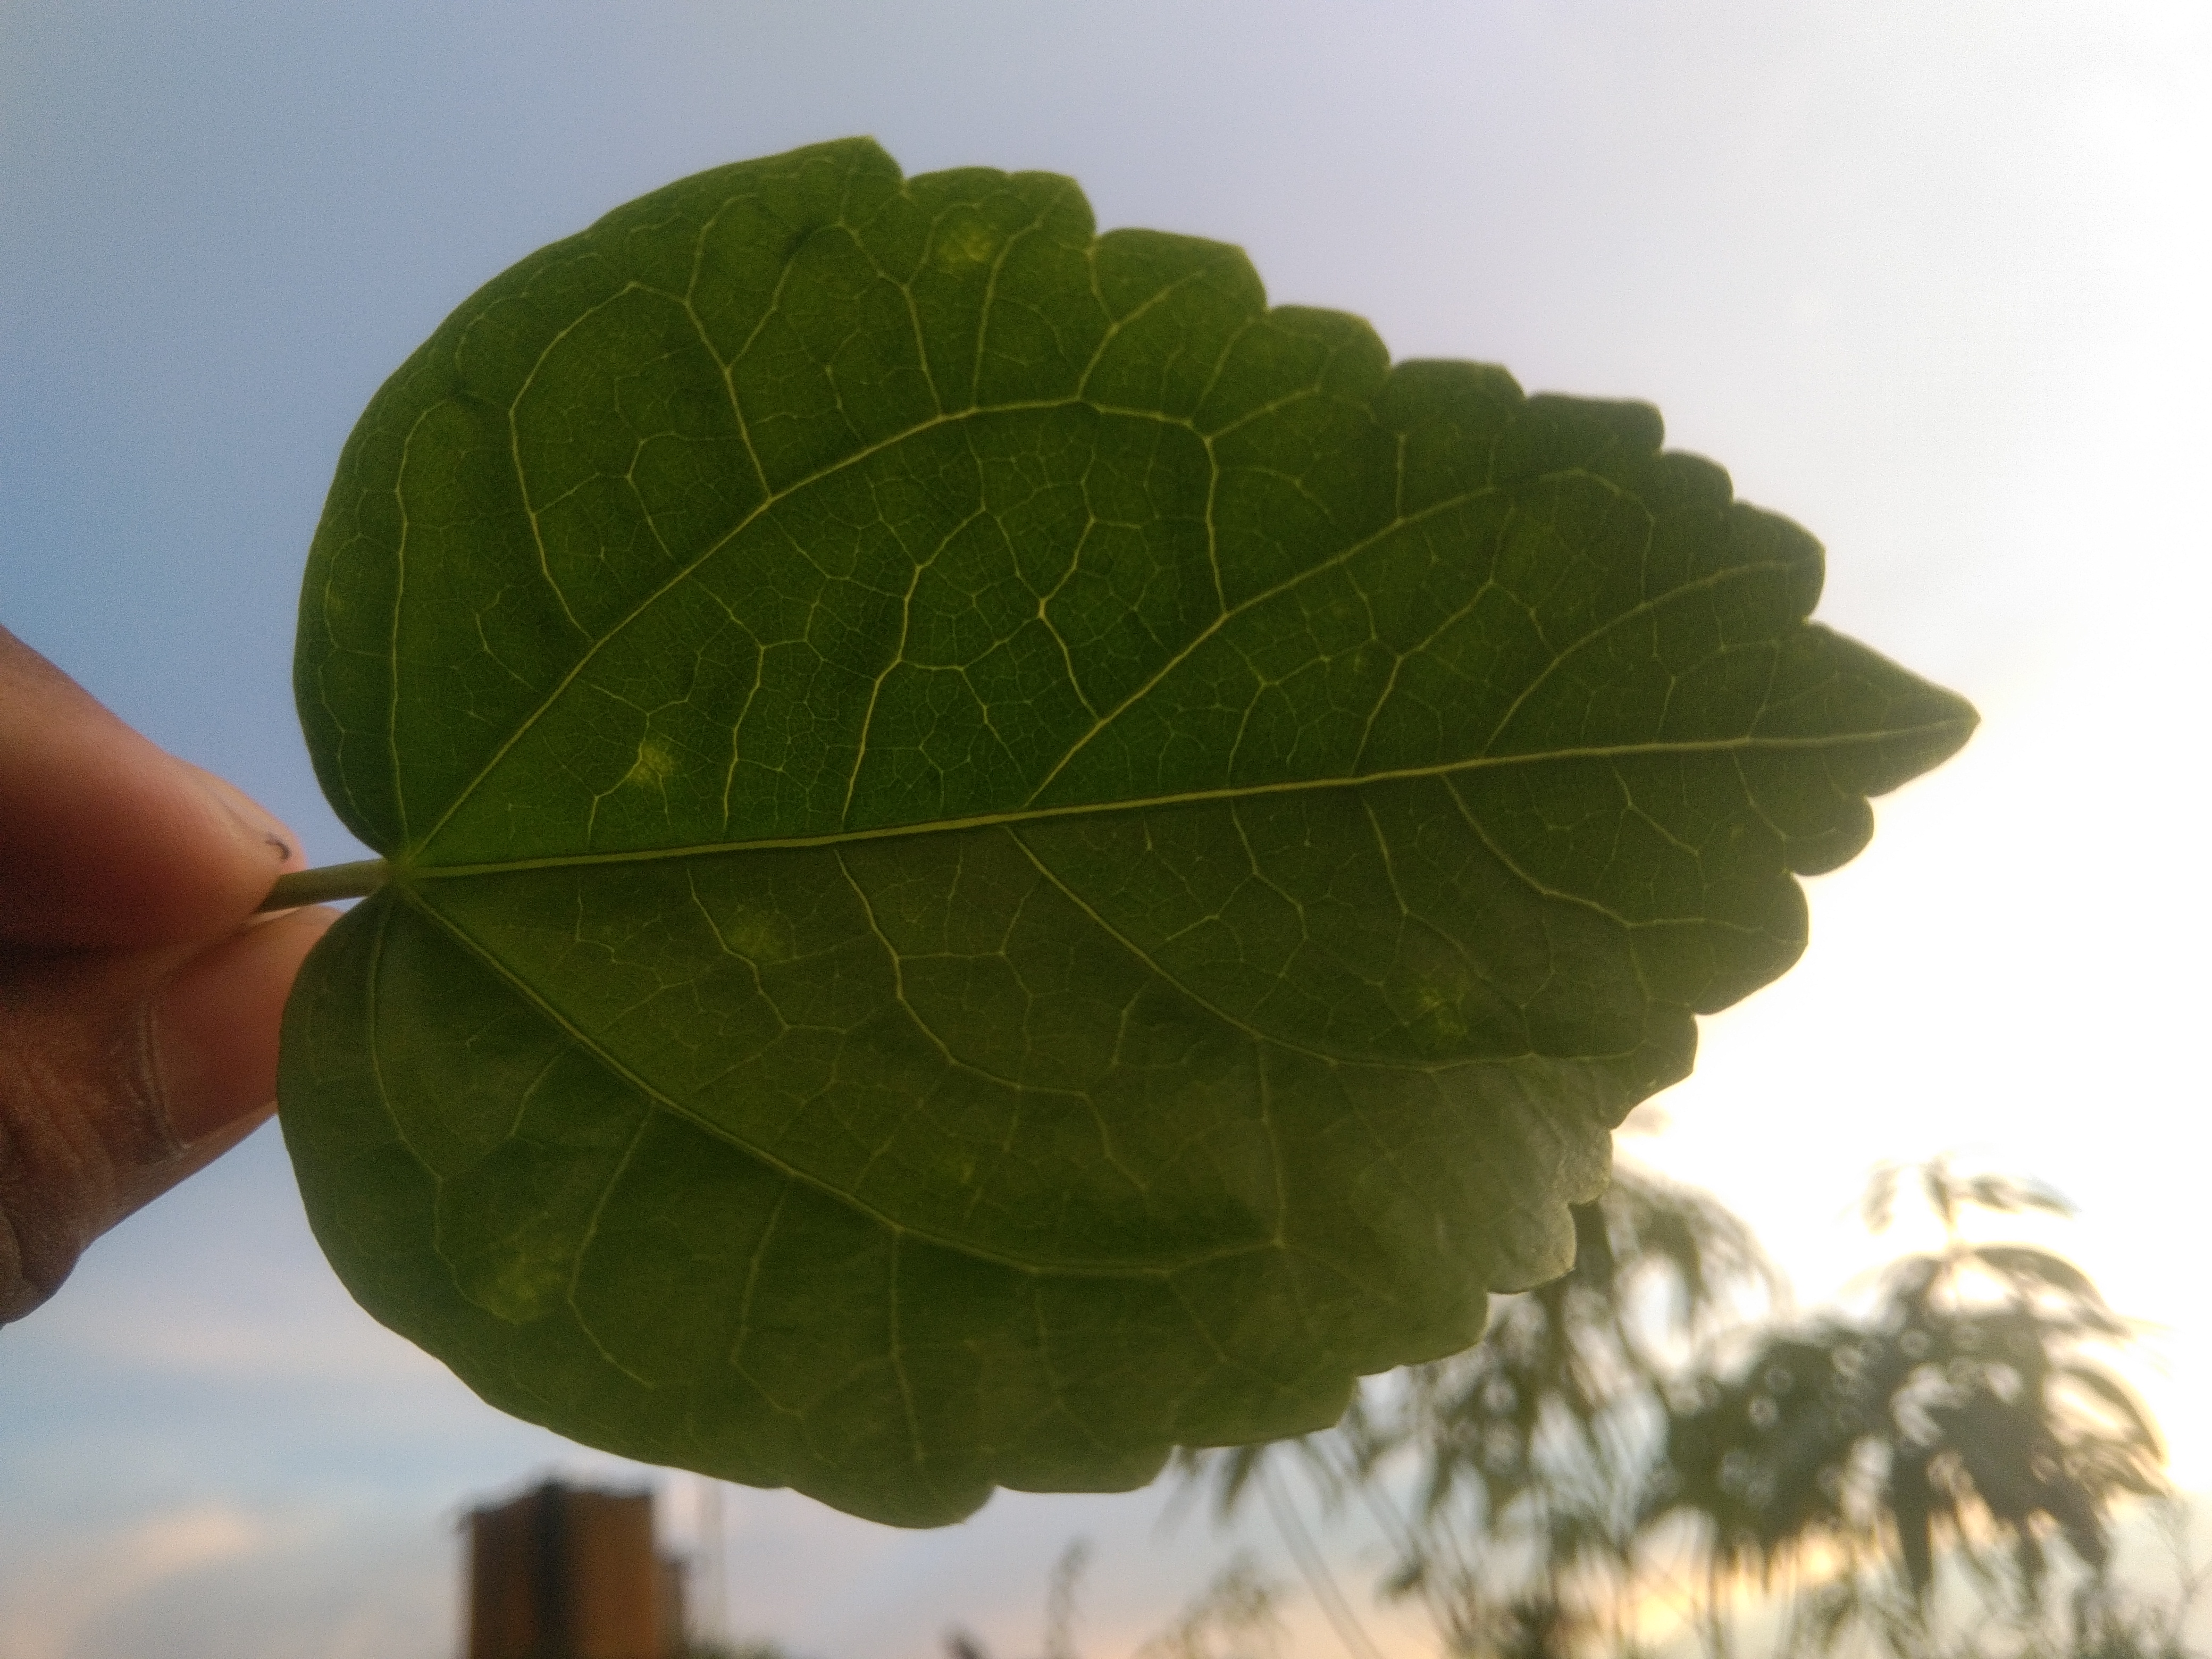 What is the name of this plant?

hibiscus
